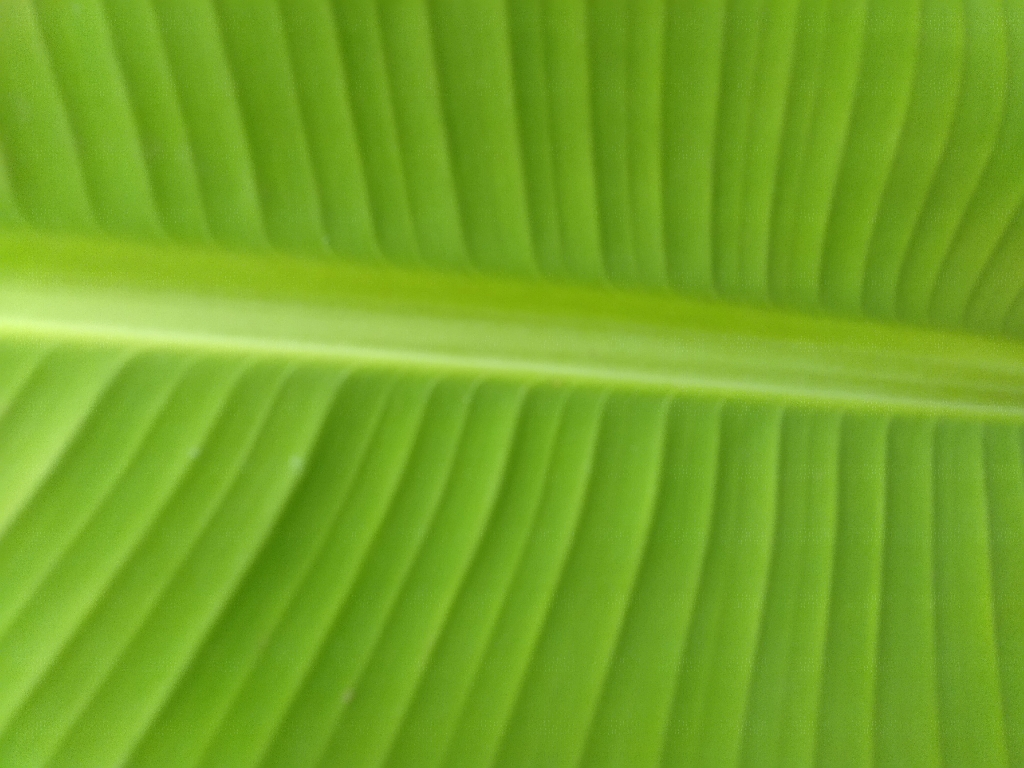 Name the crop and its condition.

banana, healthy
